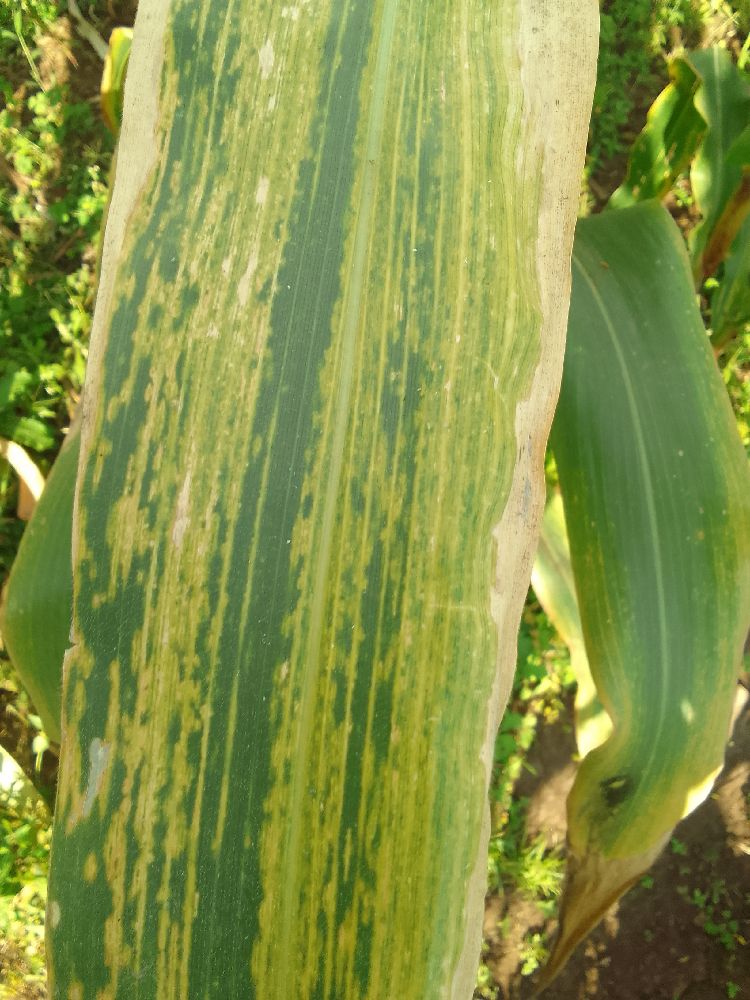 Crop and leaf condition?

maize, maize lethal necrosis
